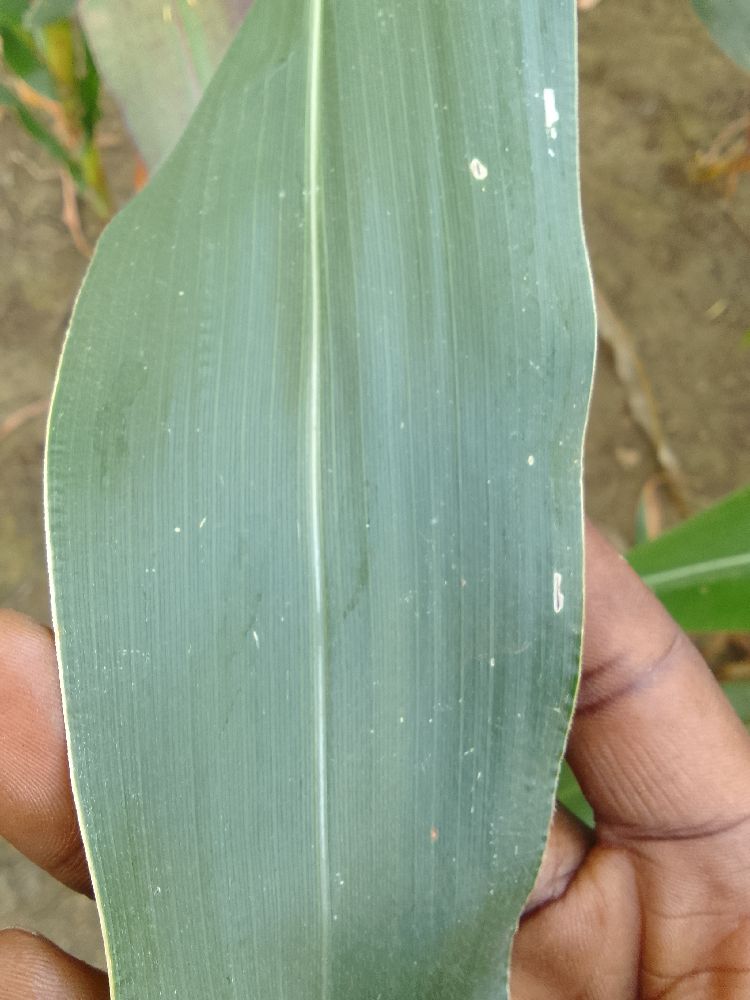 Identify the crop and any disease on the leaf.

maize, healthy
